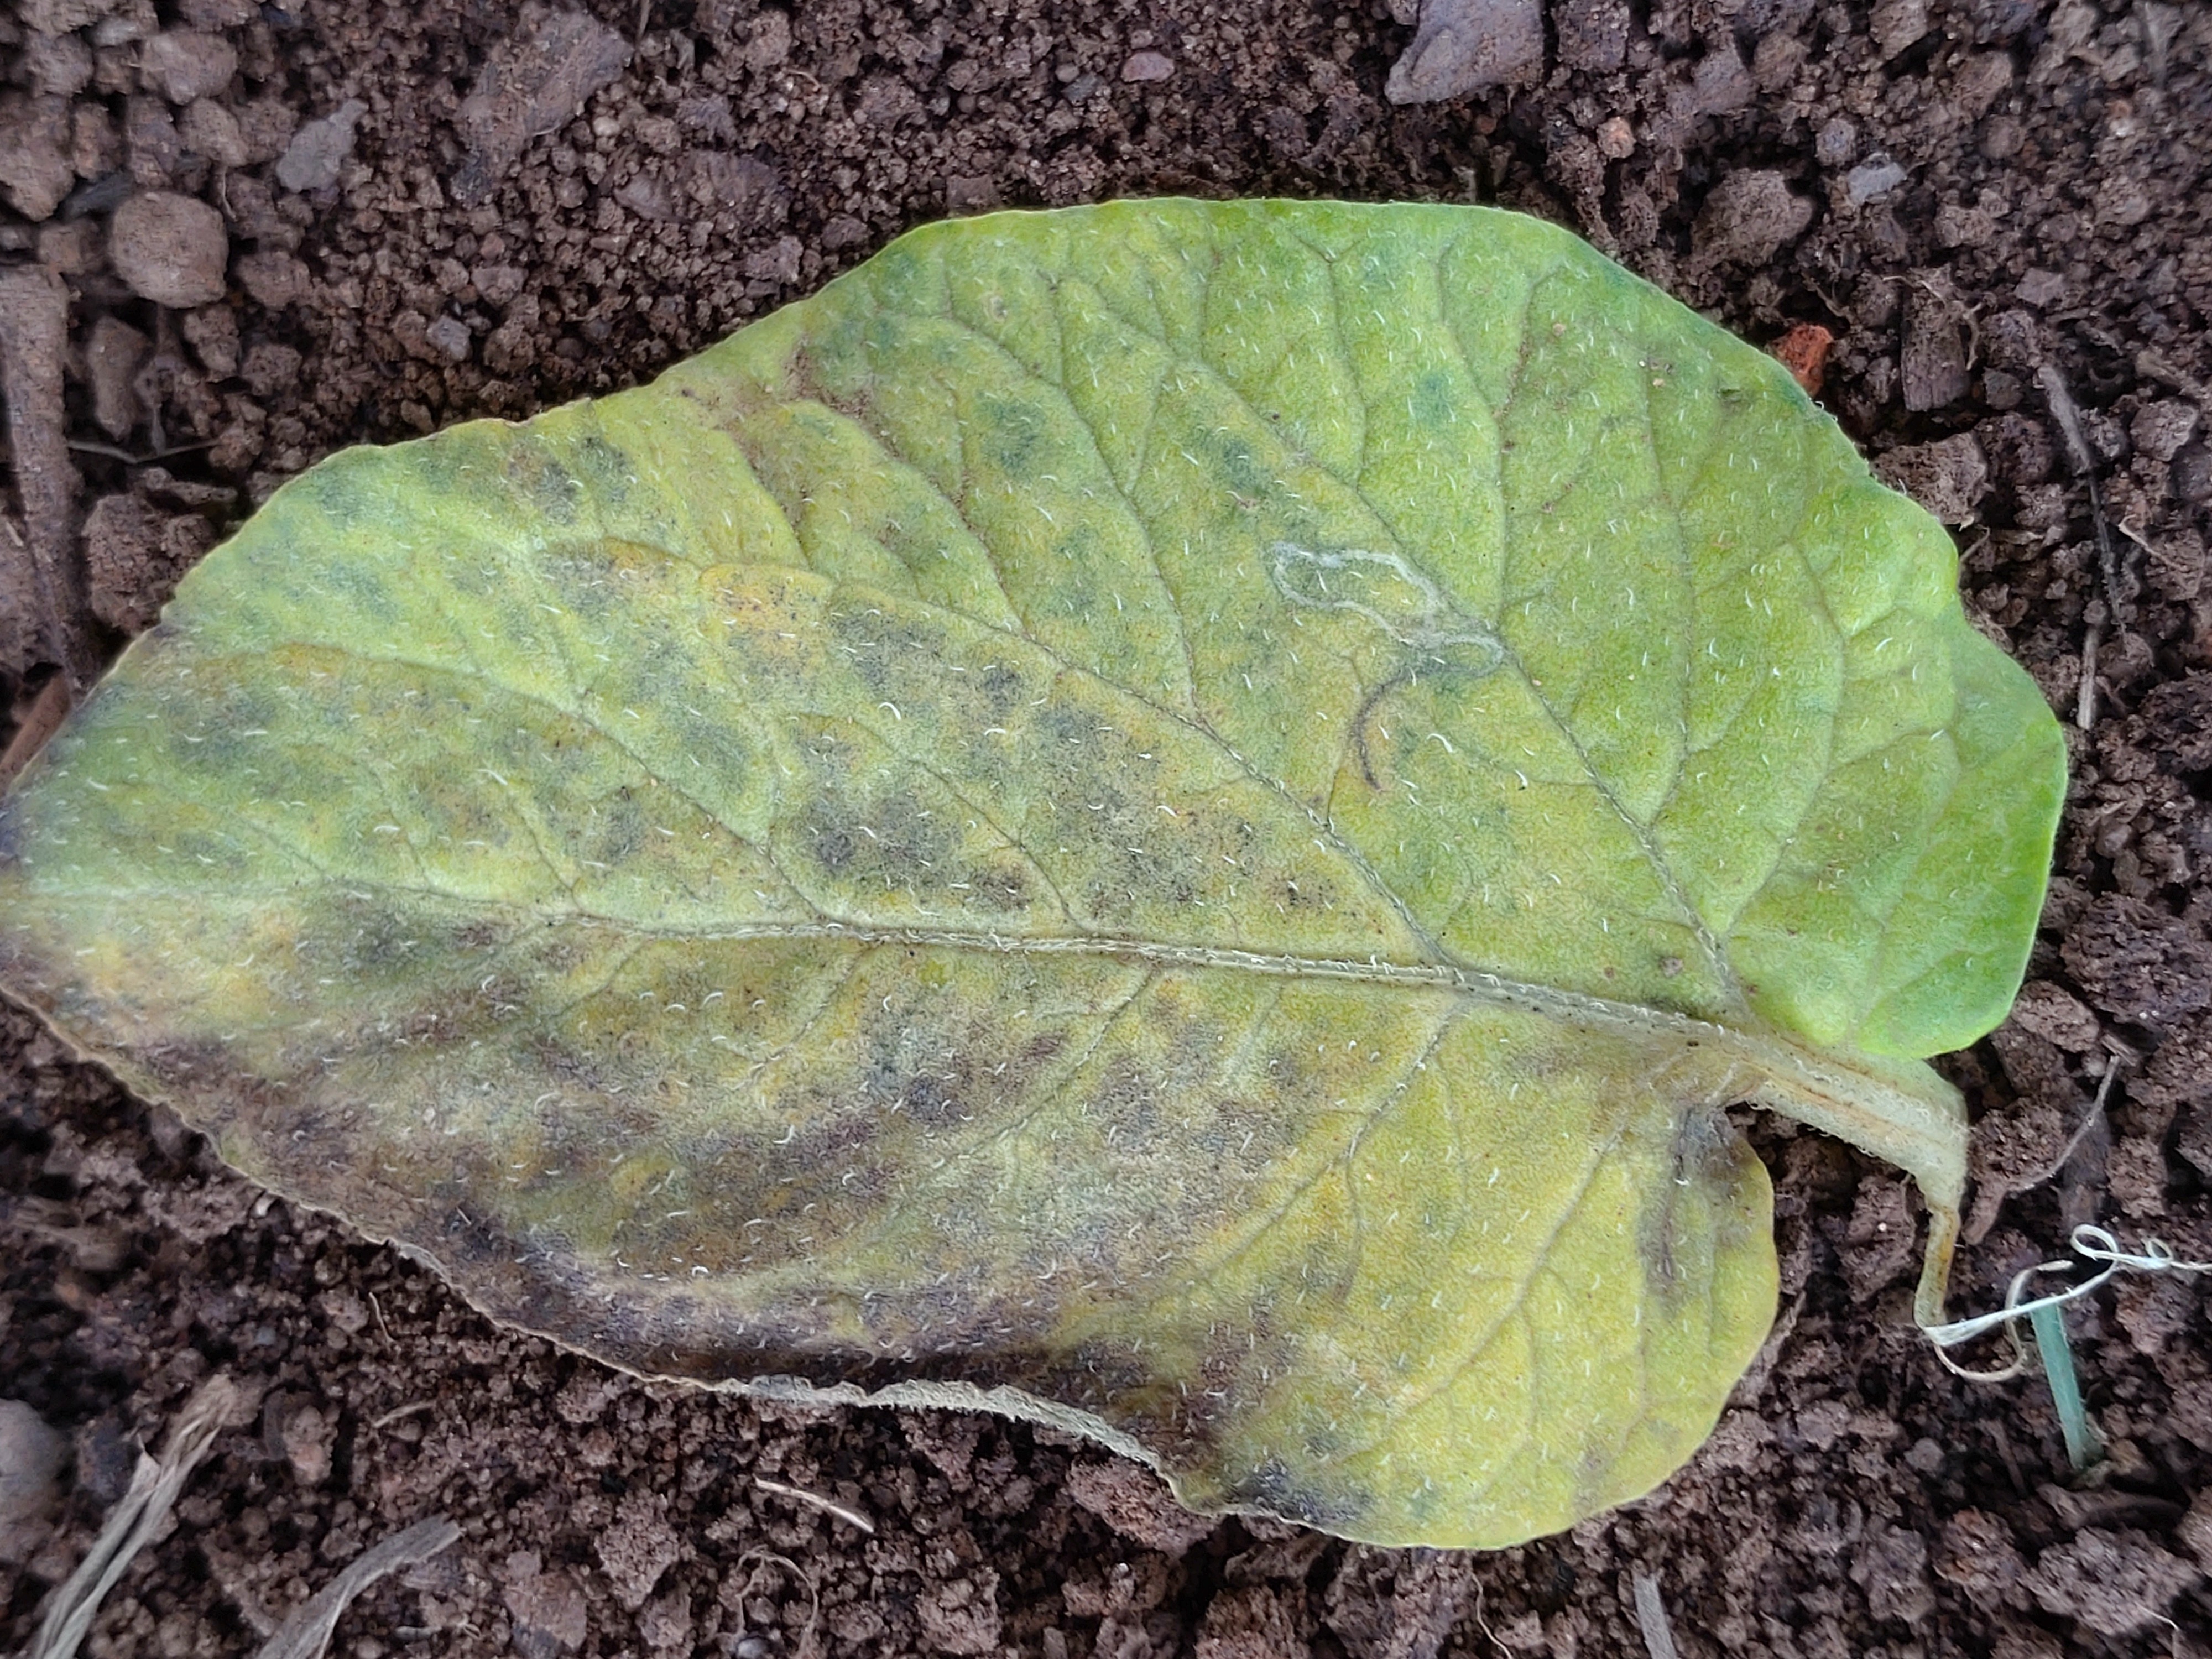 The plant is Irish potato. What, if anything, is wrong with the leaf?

late blight
